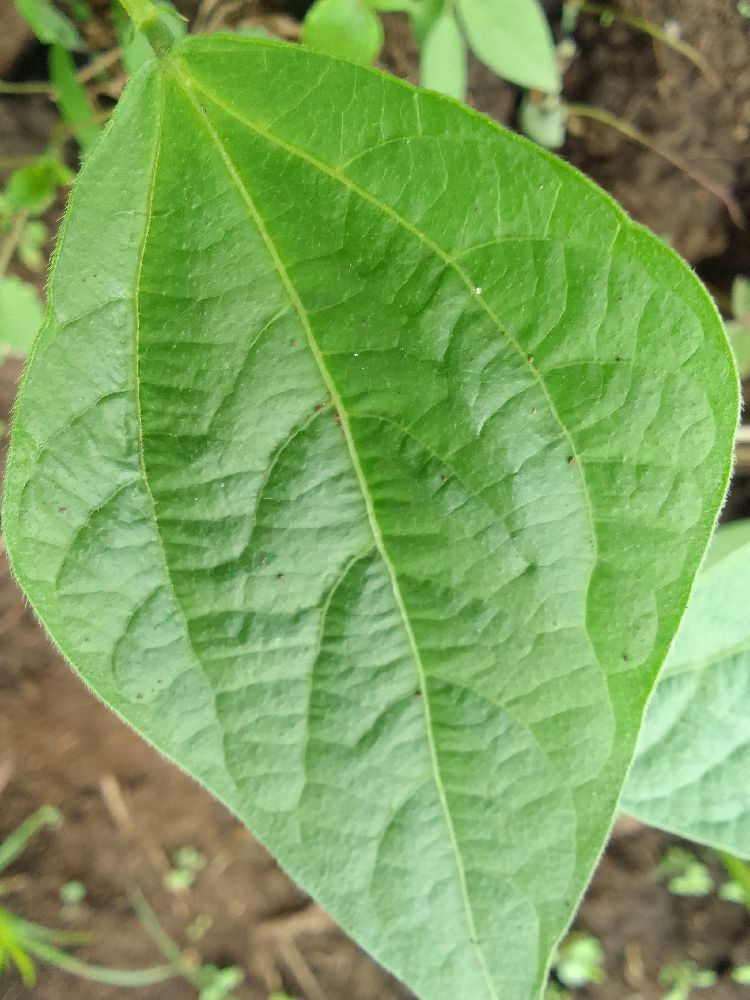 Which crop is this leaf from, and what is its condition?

common bean, healthy
